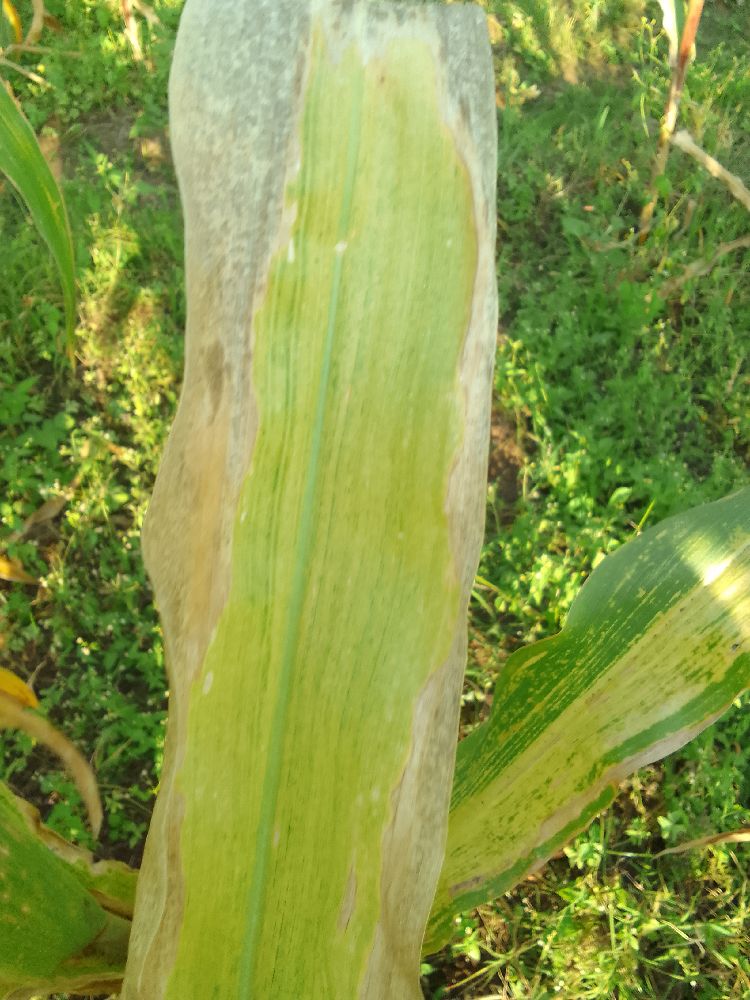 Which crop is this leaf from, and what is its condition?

maize, maize lethal necrosis
